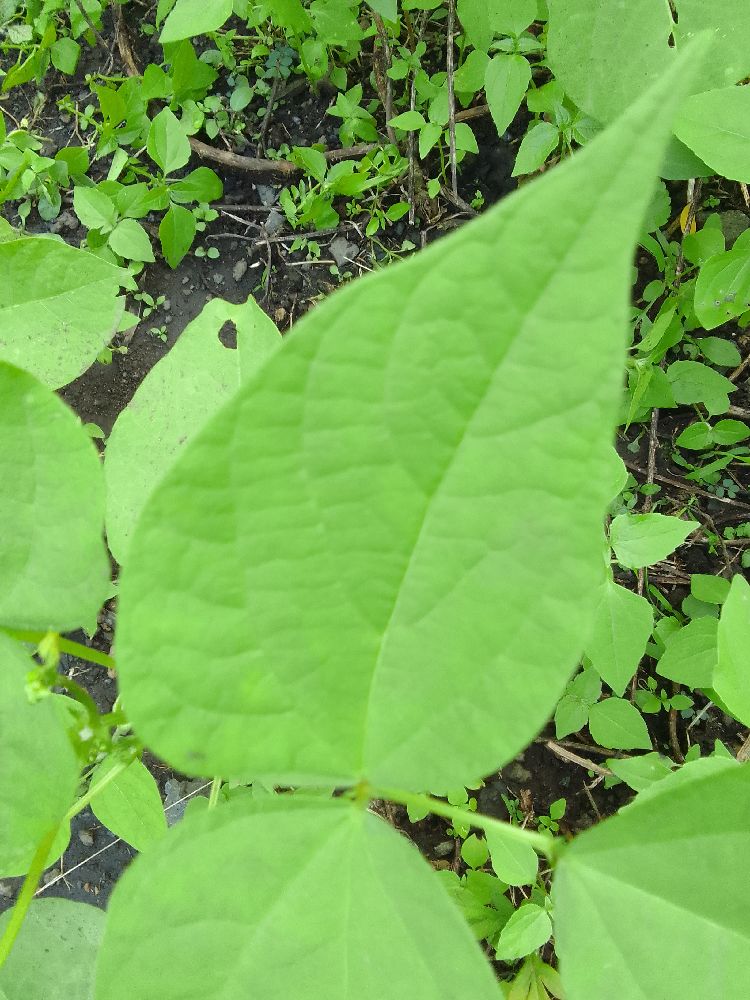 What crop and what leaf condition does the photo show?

common bean, healthy
